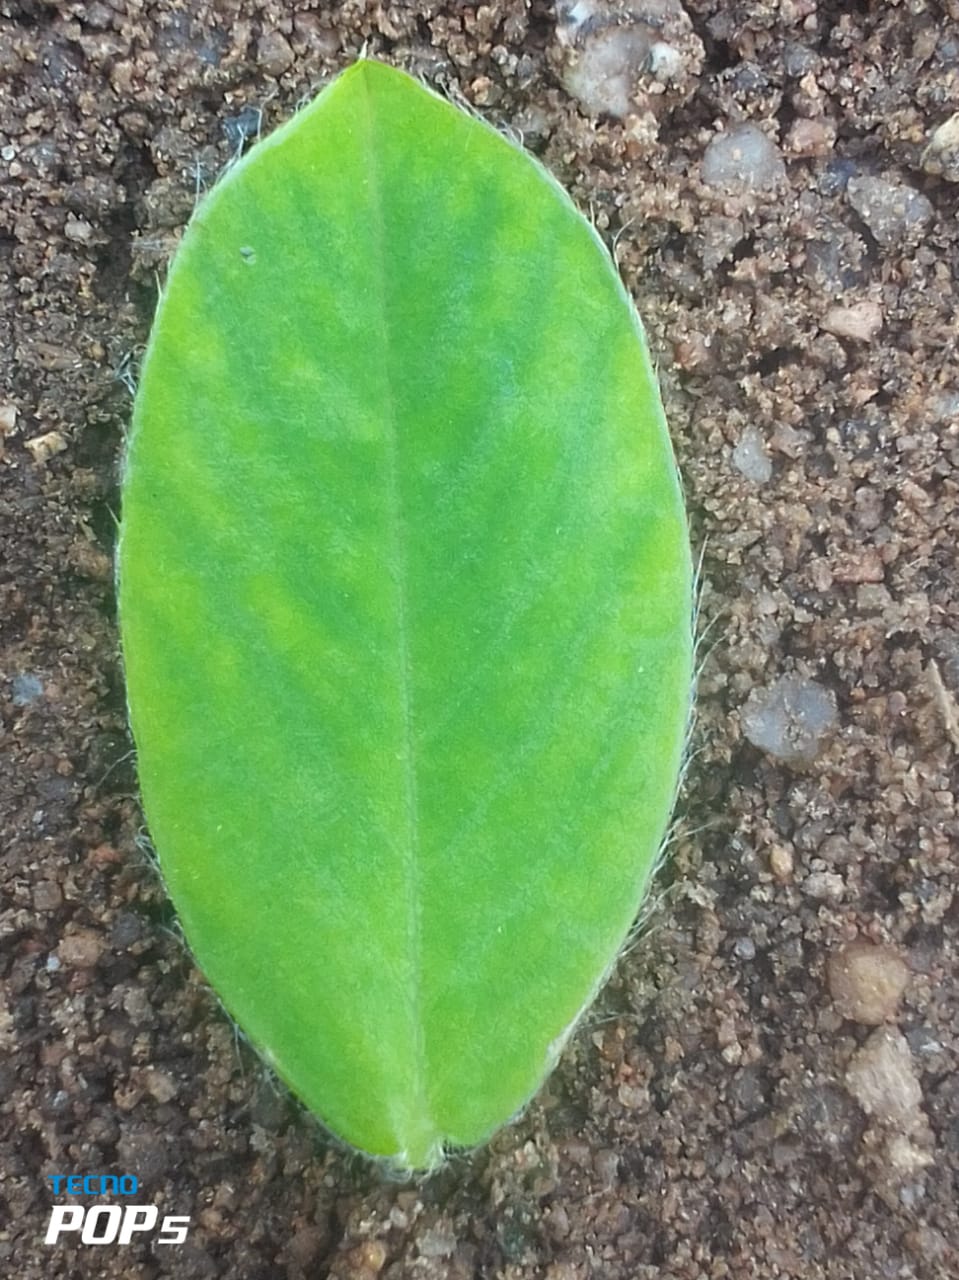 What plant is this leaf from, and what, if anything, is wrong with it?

peanut, healthy leaves
